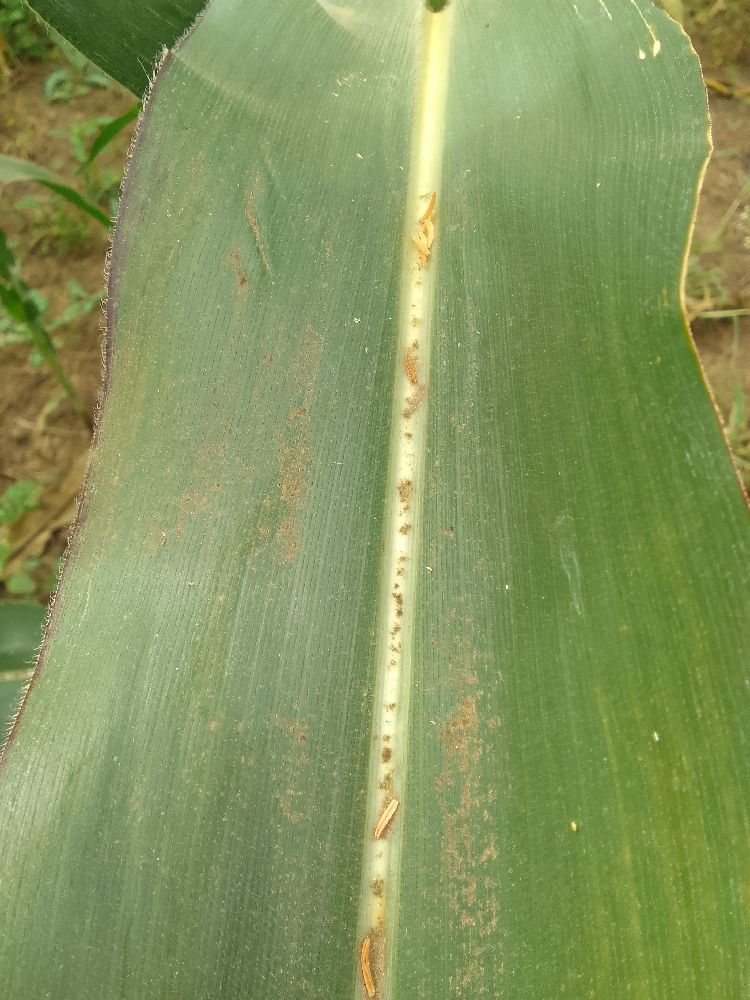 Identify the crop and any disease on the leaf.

maize, healthy
